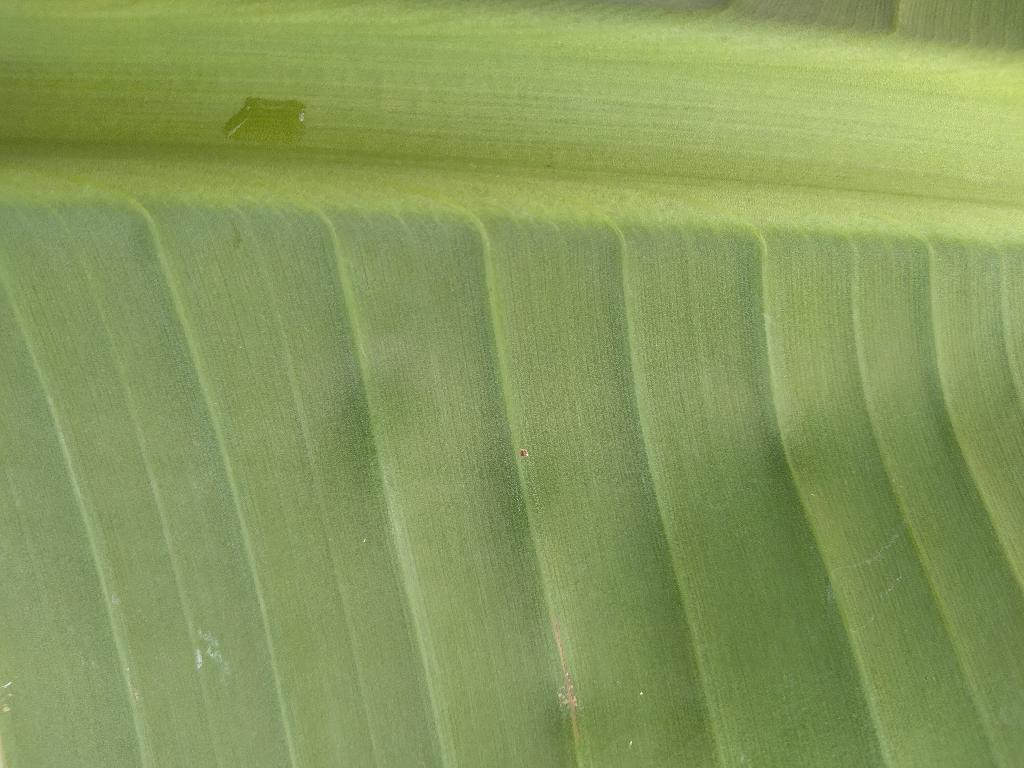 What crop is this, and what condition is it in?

banana, healthy
